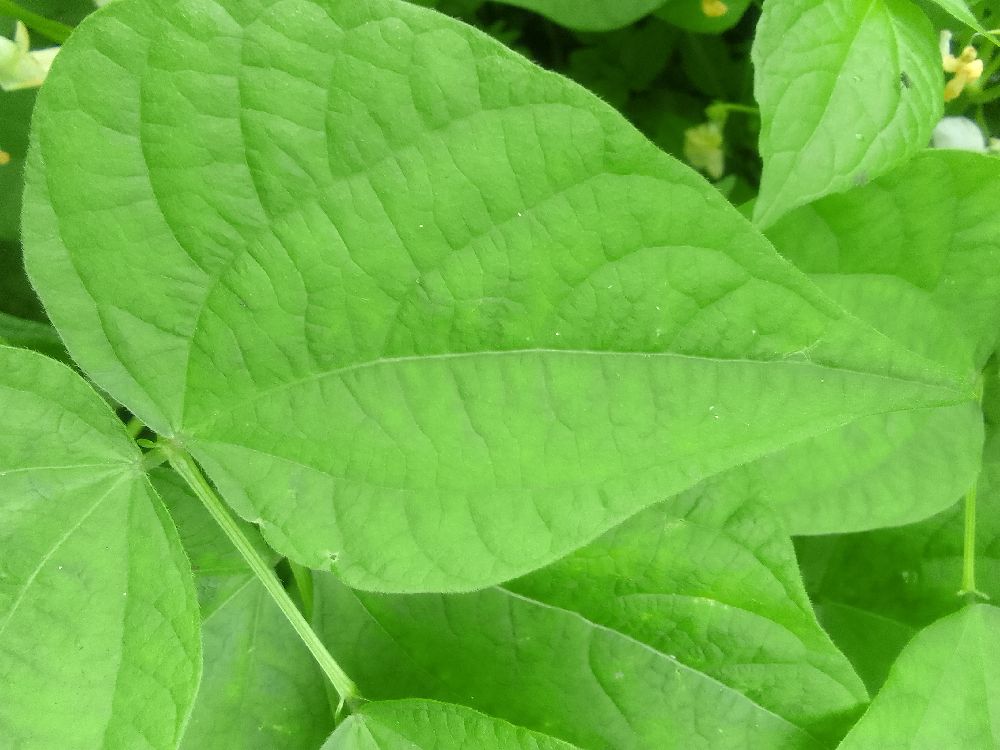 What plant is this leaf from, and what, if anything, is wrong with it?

common bean, healthy
